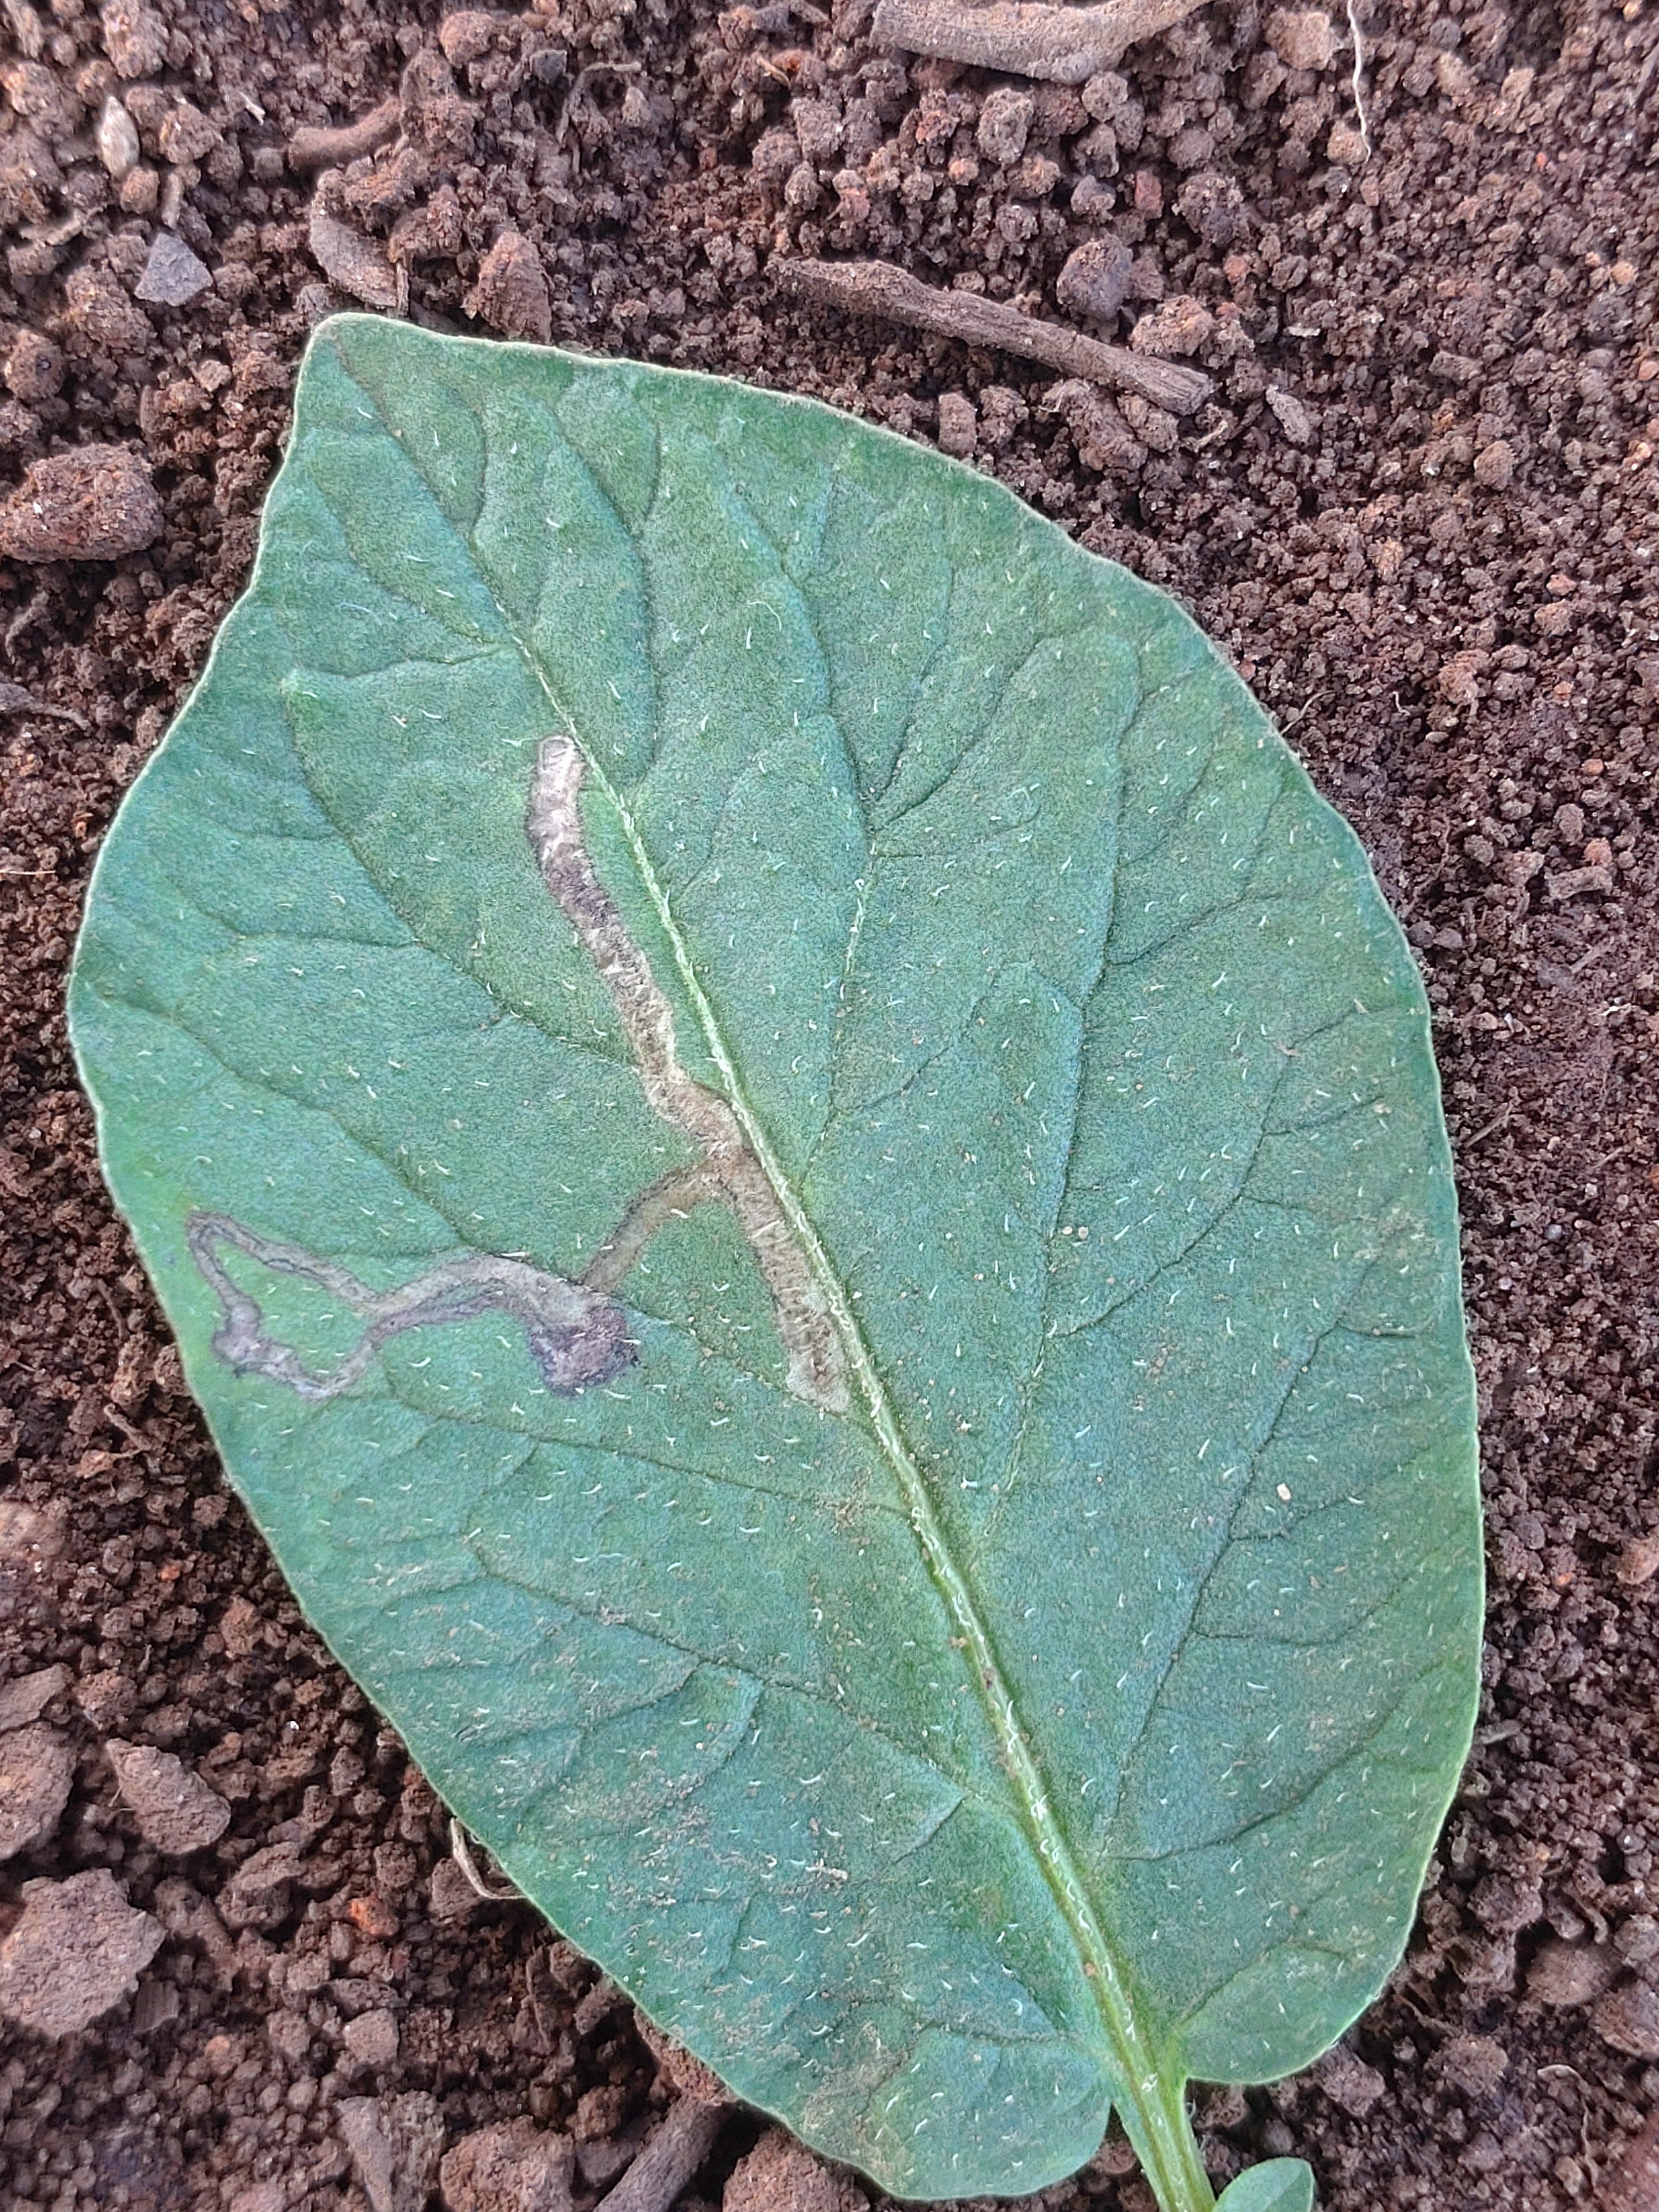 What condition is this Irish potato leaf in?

early blight
